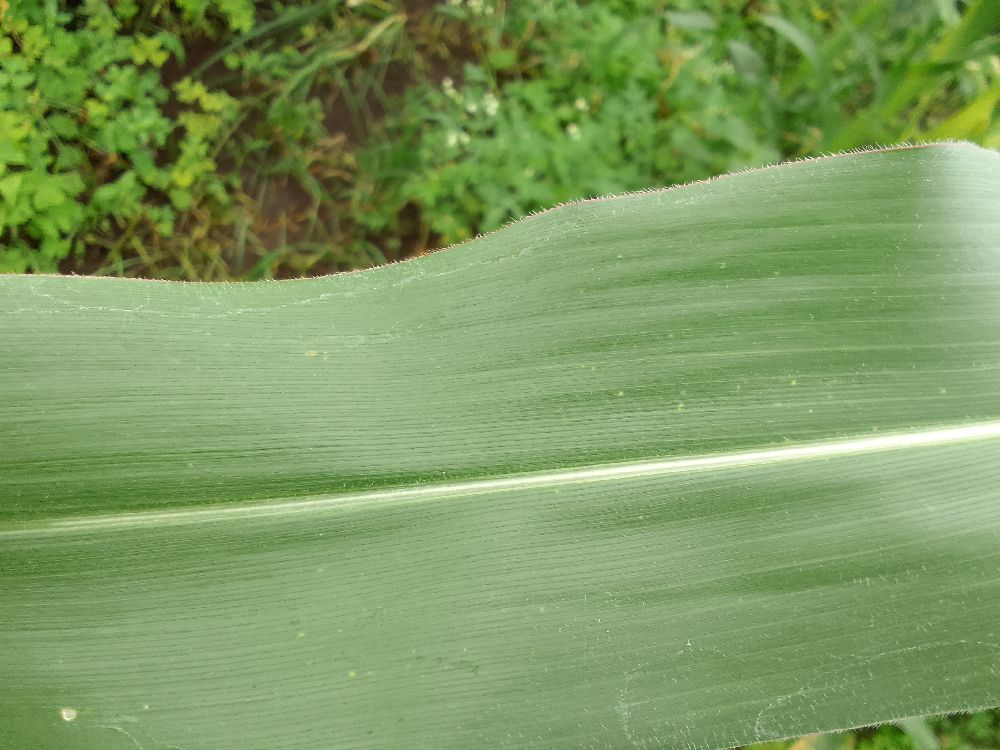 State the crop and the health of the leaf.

maize, healthy
